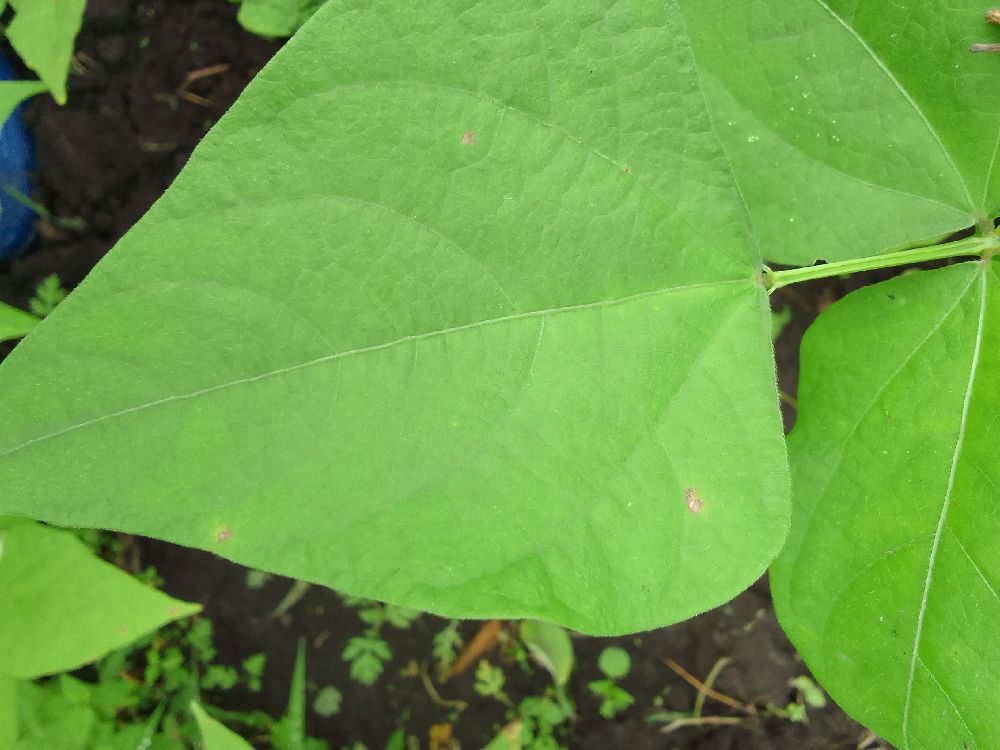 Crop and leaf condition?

common bean, healthy
